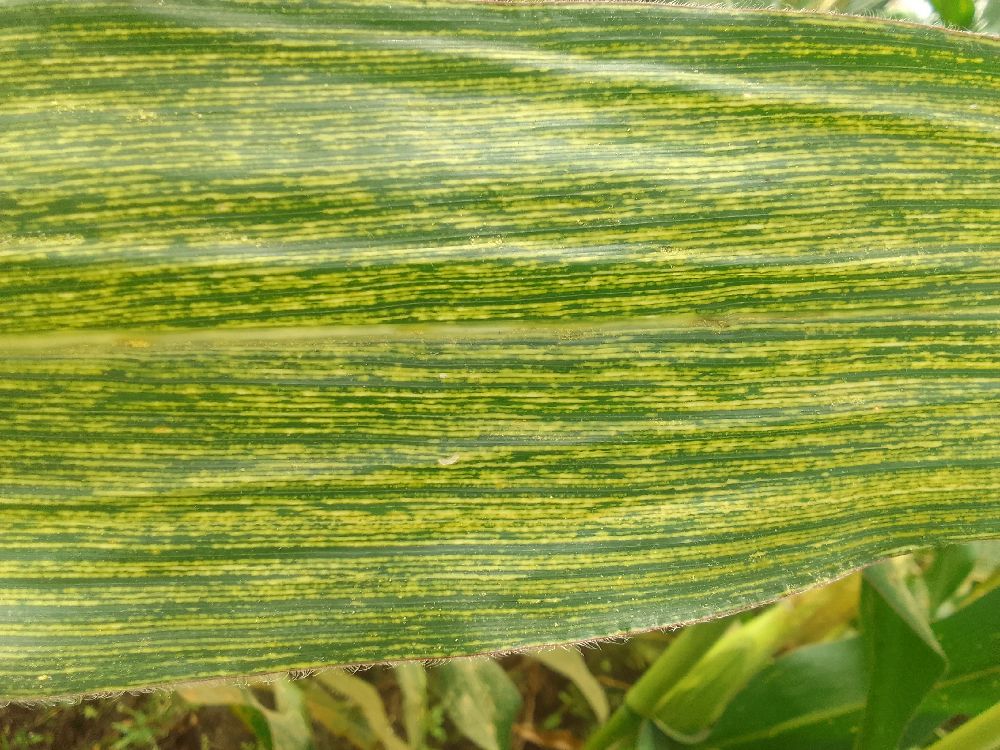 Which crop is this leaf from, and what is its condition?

maize, maize streak virus
